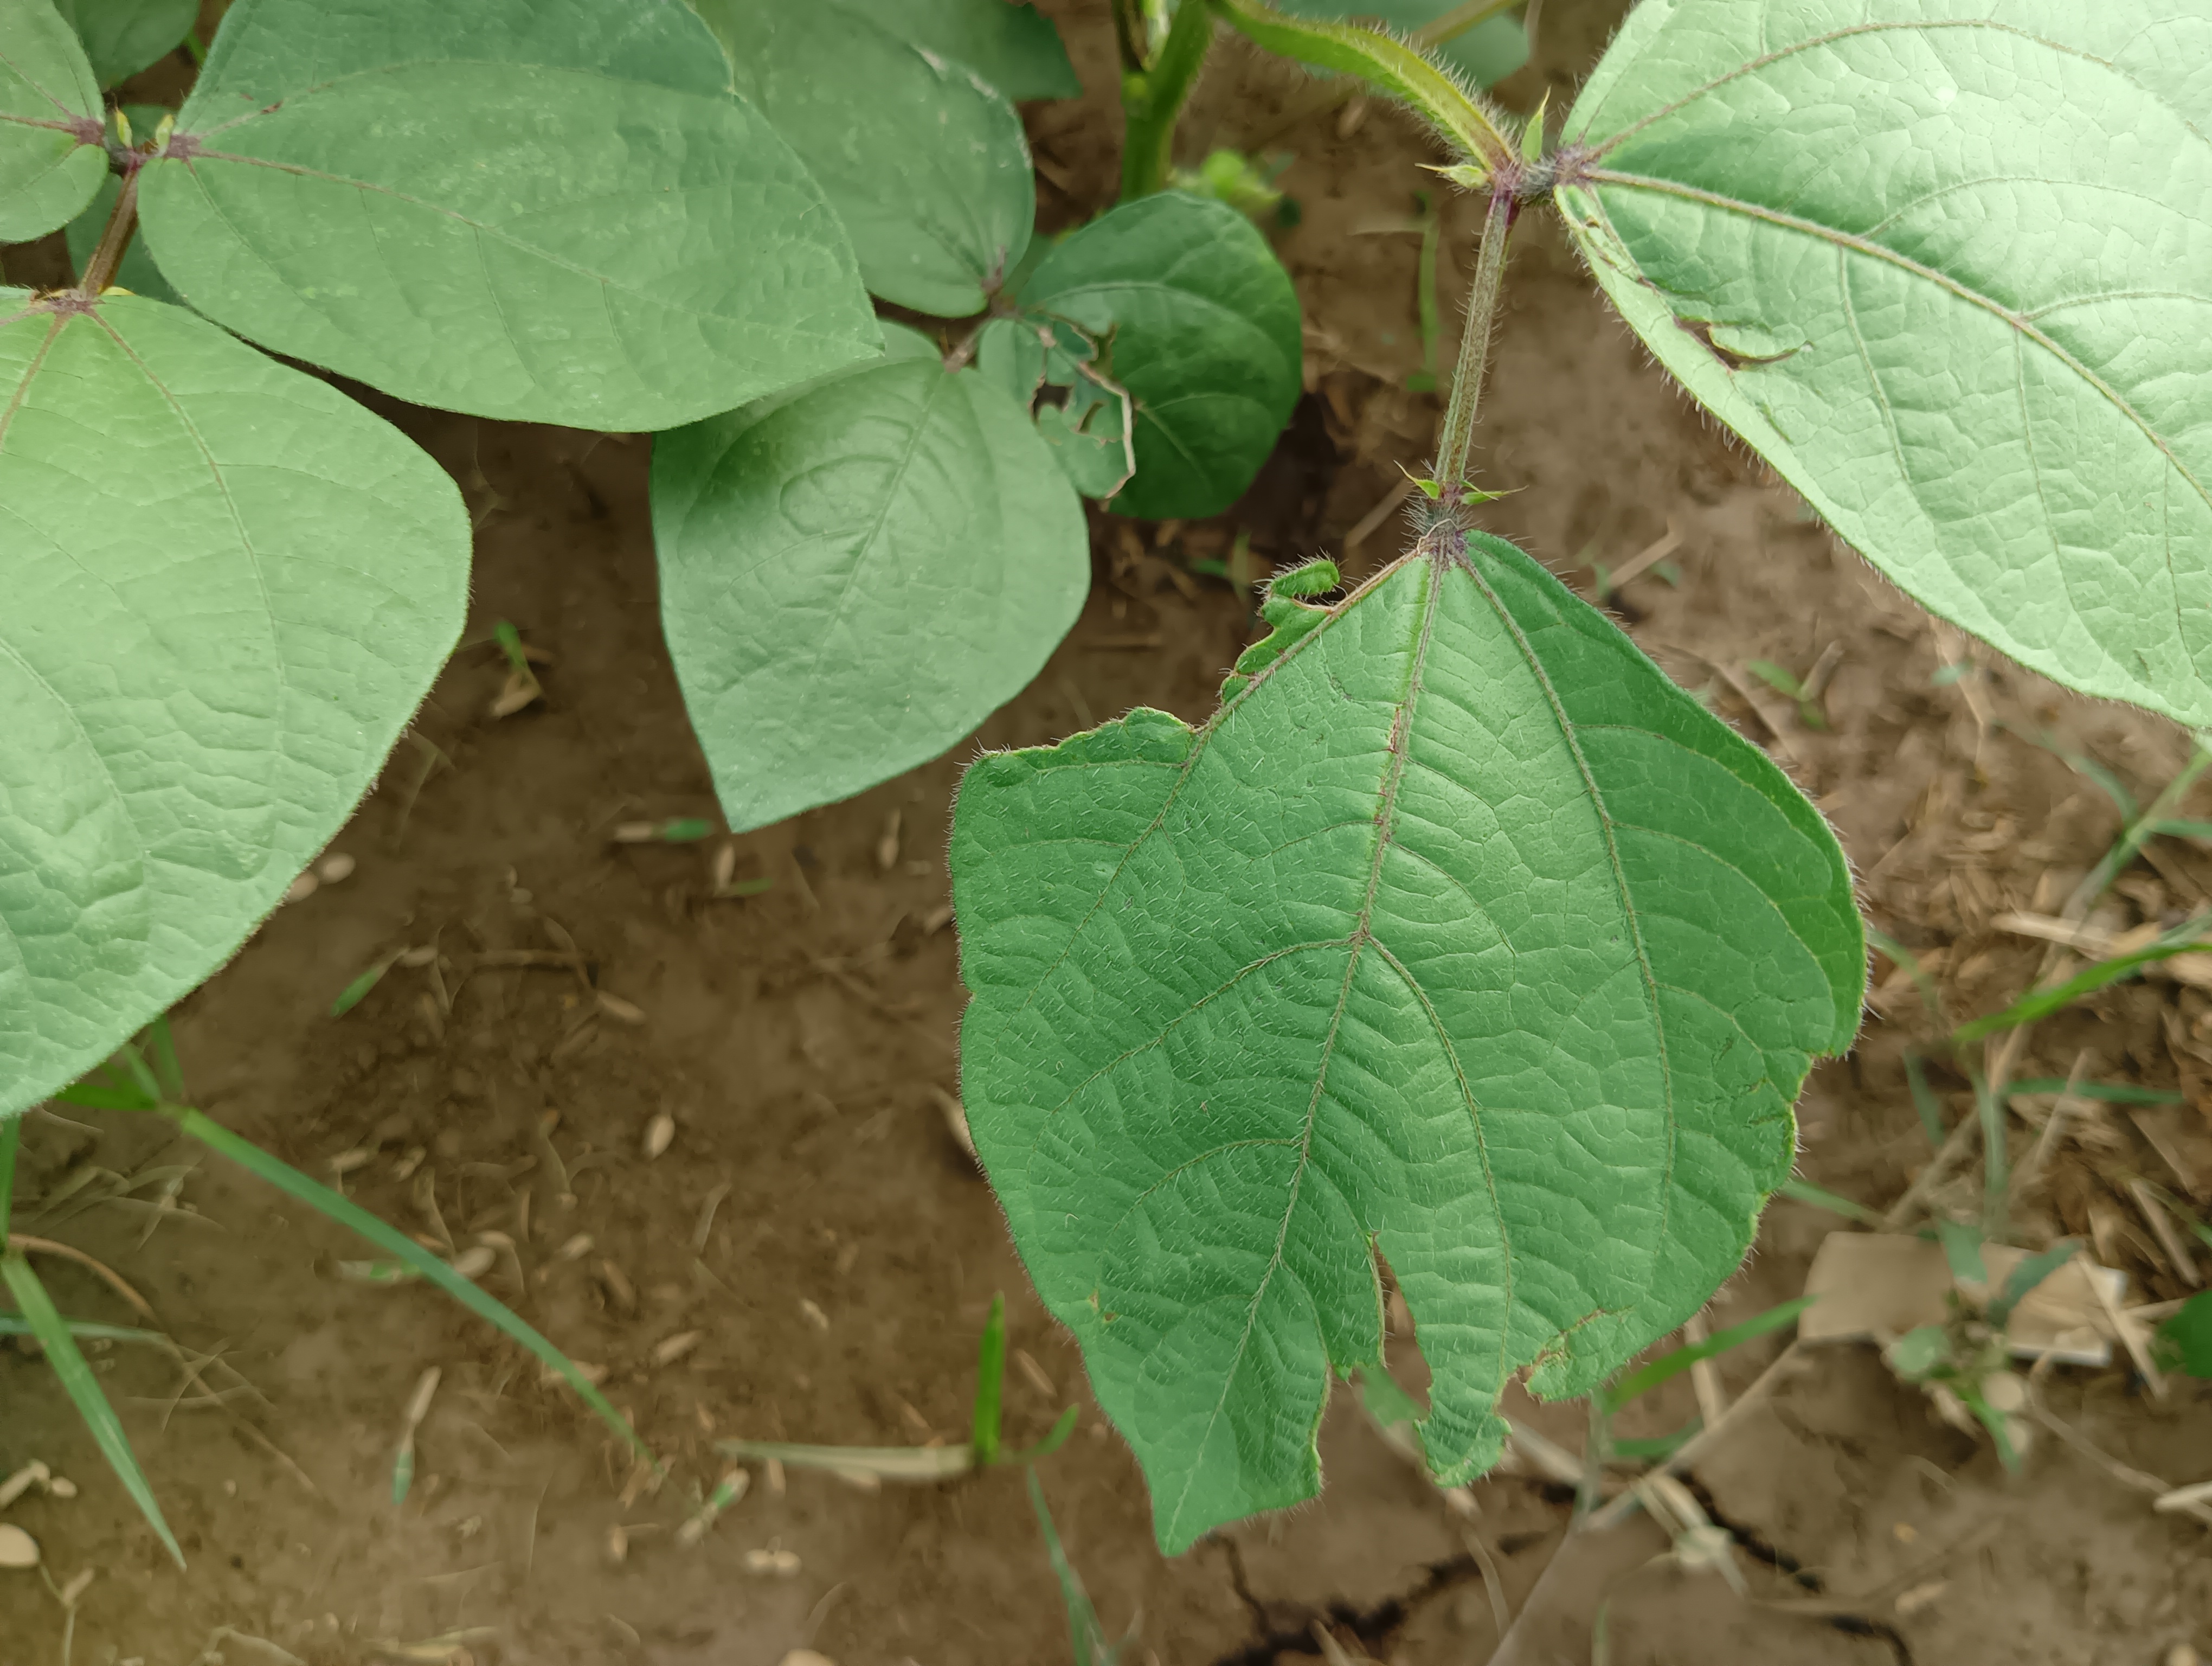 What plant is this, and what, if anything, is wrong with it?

mungbean, healthy
